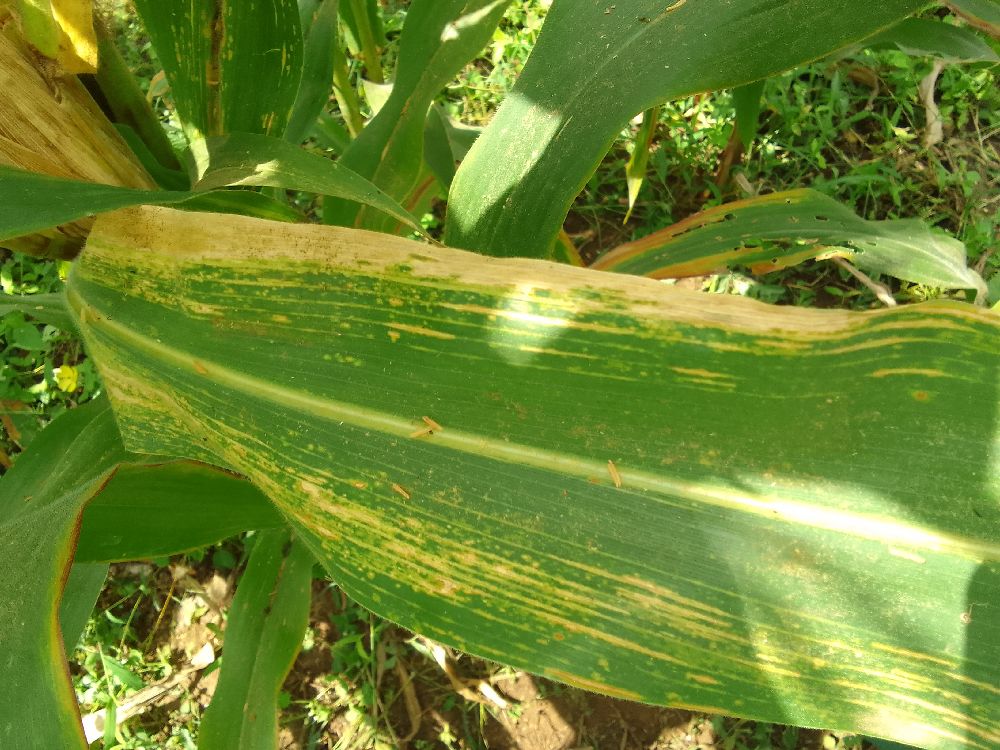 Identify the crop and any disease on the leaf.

maize, maize lethal necrosis
